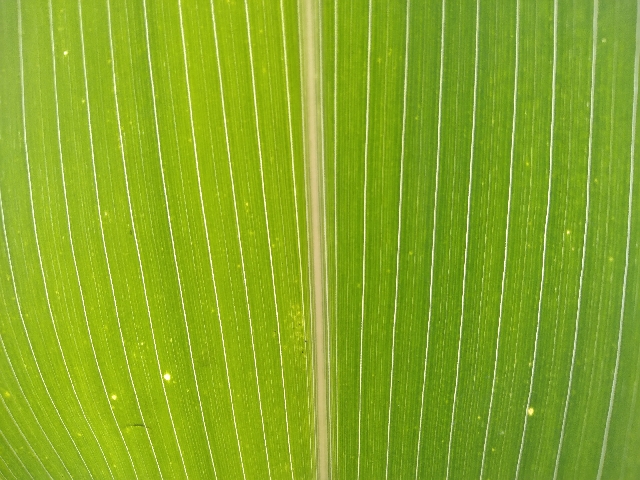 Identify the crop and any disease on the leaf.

maize, healthy
